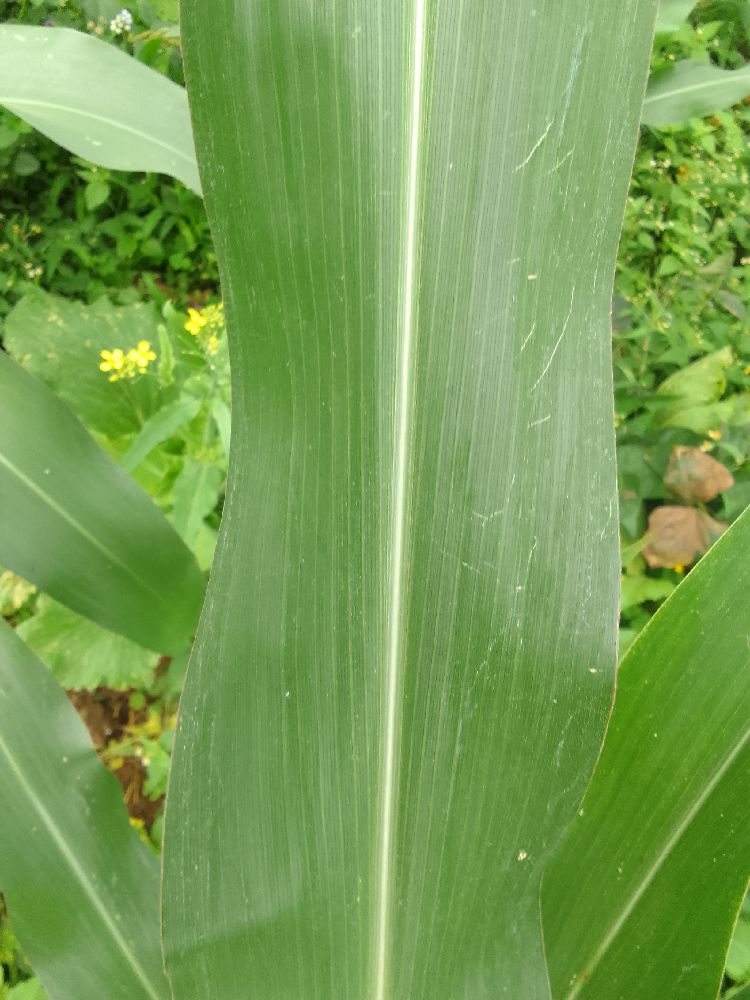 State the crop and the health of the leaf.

maize, healthy
